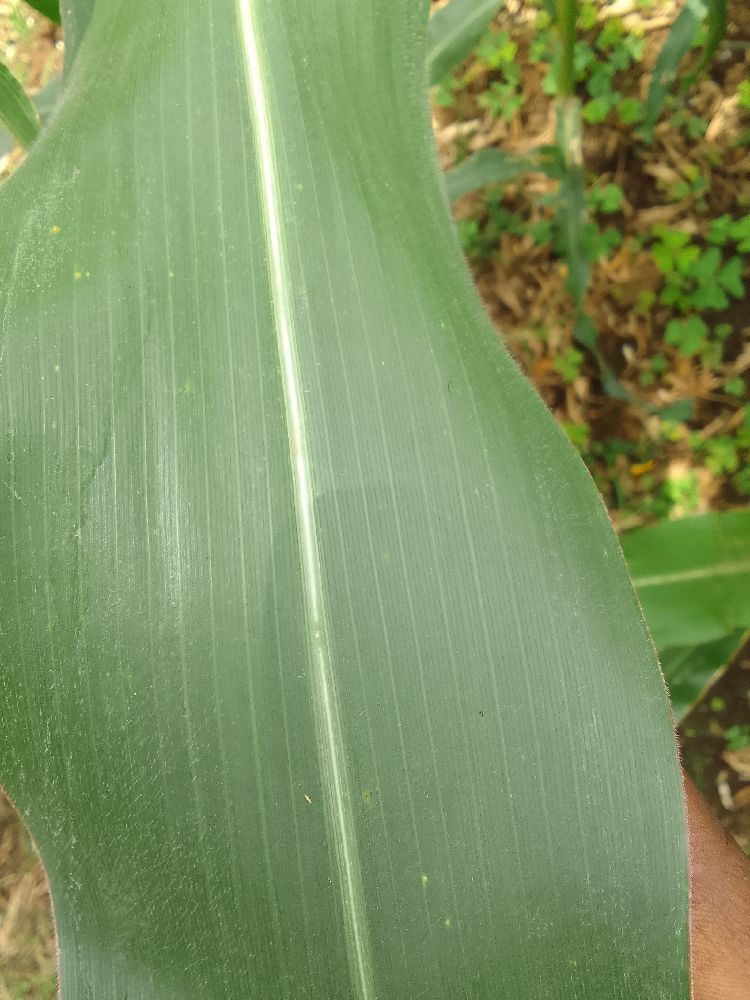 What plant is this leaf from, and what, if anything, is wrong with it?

maize, healthy
